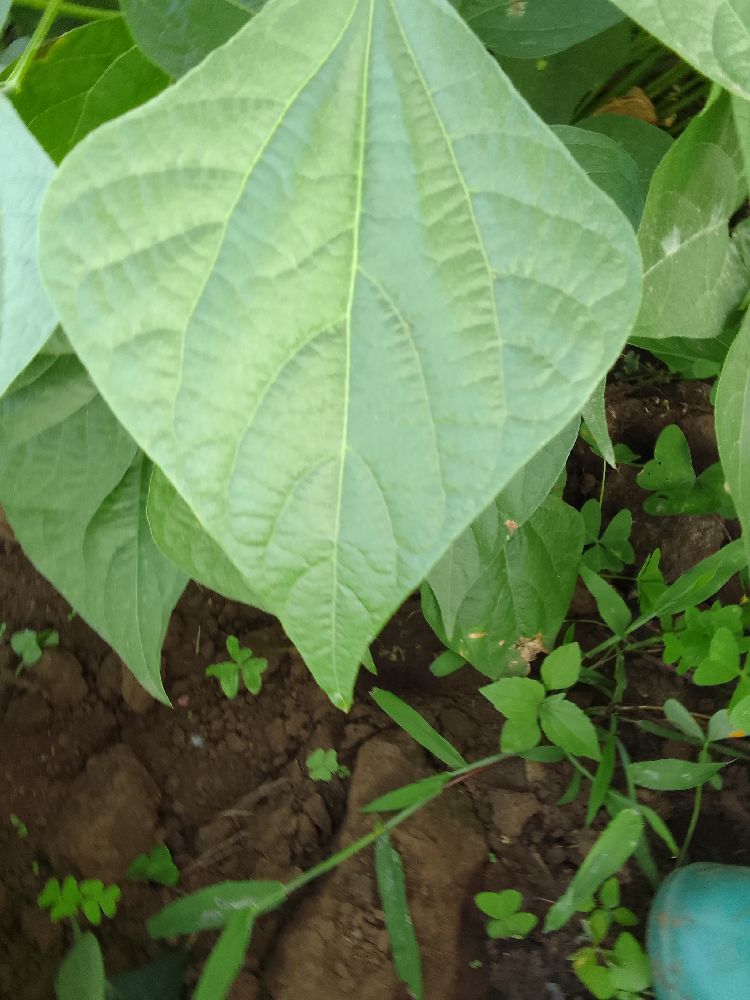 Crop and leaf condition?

common bean, healthy
